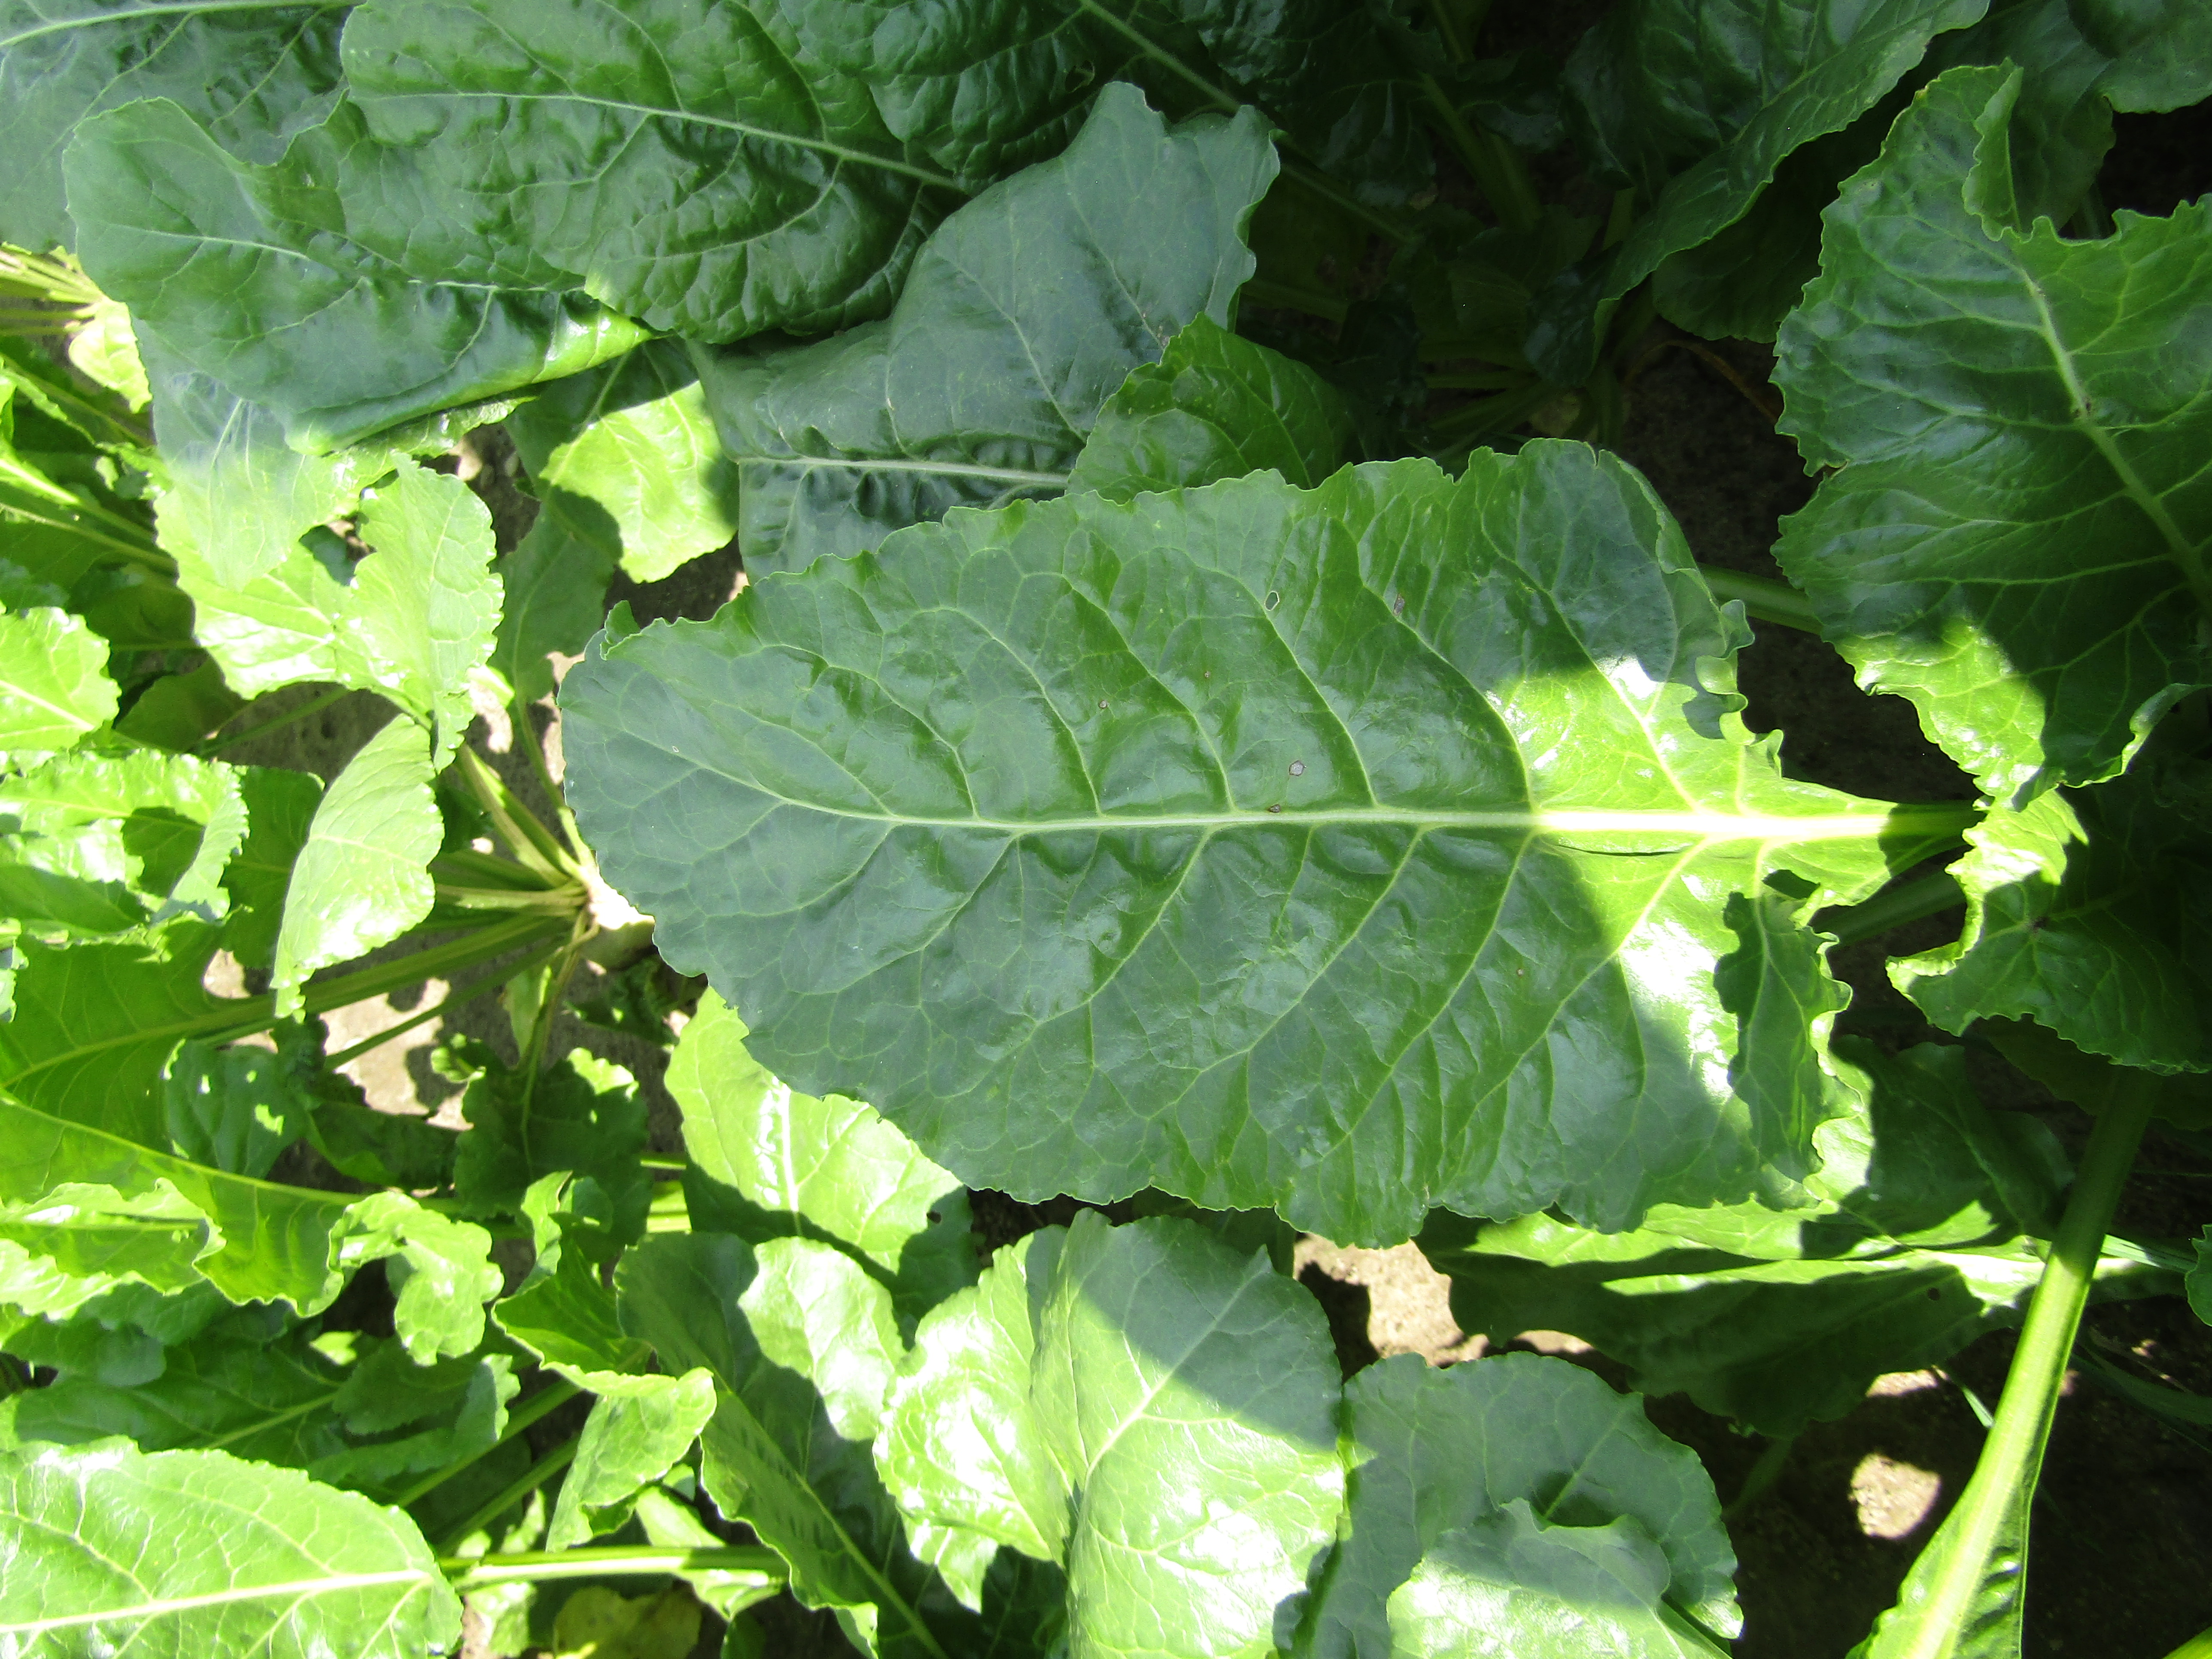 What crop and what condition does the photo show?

beet, cercospora
